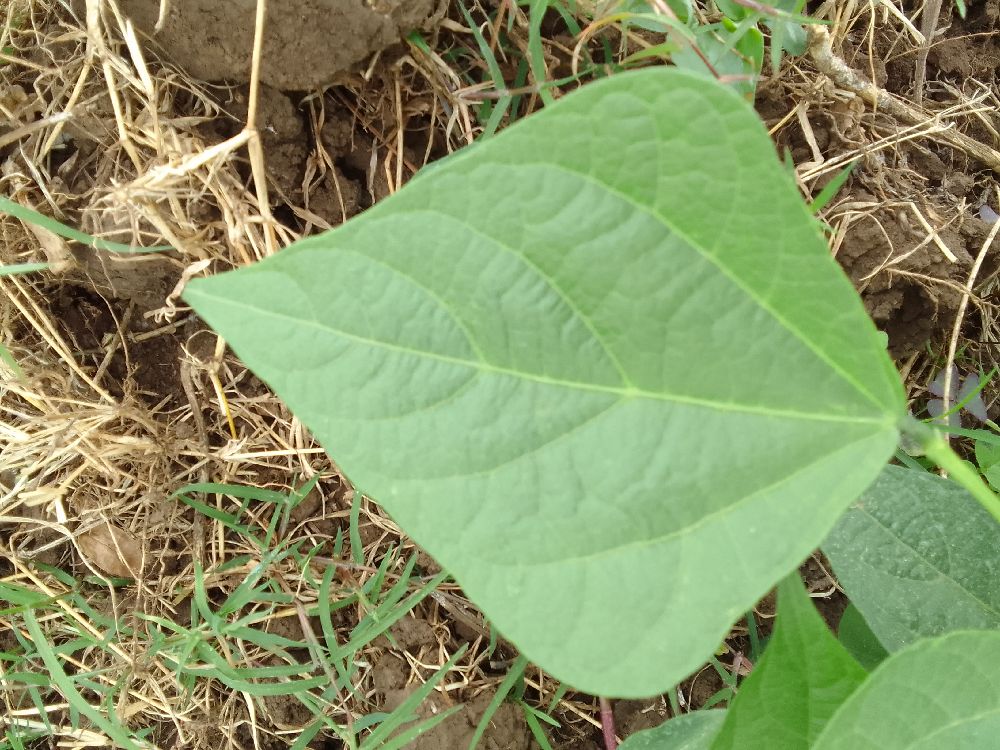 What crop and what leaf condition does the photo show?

common bean, healthy
